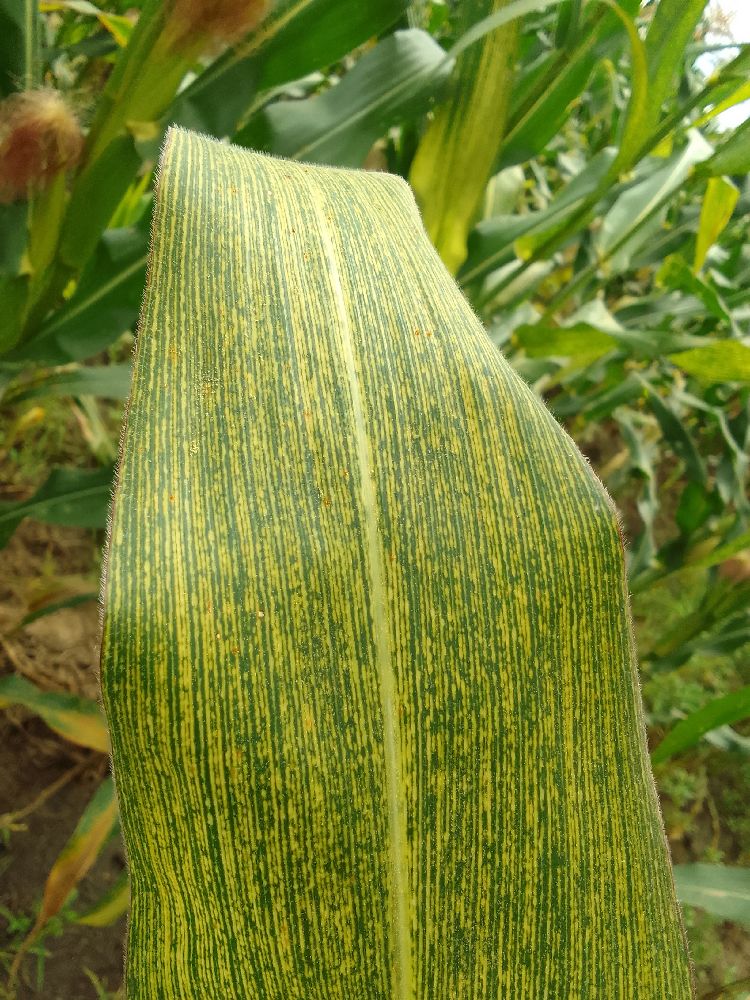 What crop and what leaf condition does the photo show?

maize, maize streak virus
